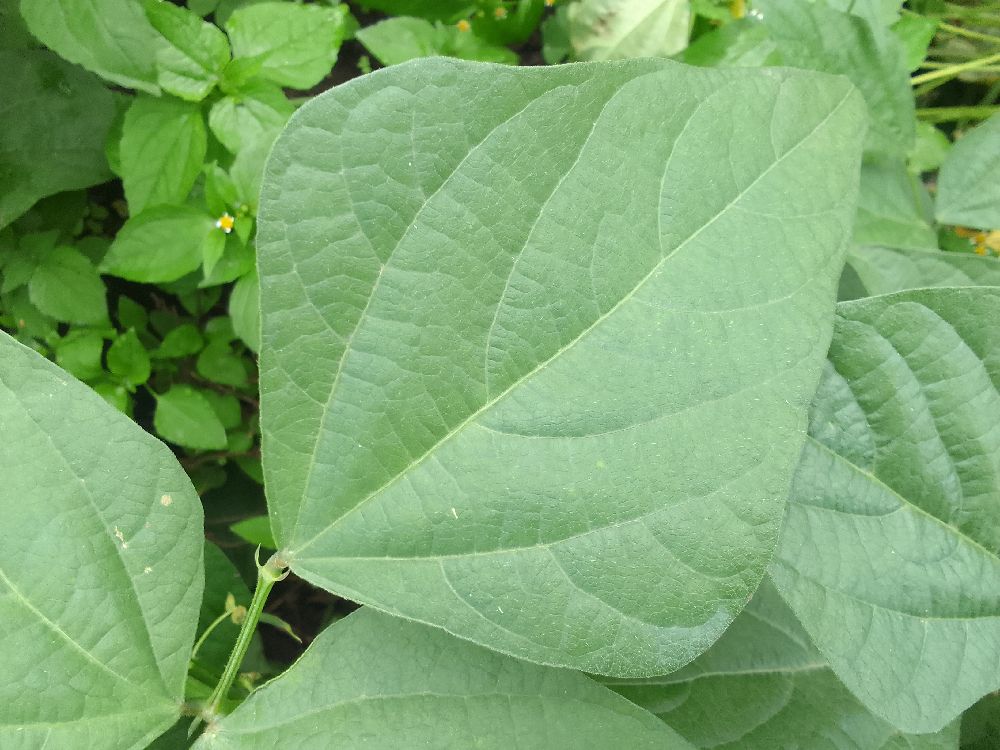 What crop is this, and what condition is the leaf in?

common bean, healthy
